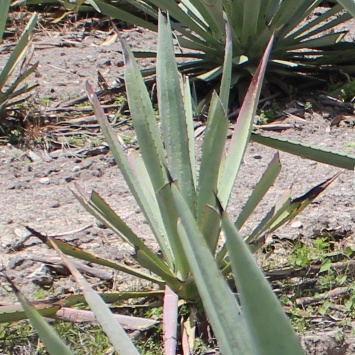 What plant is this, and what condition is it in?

agave, small
